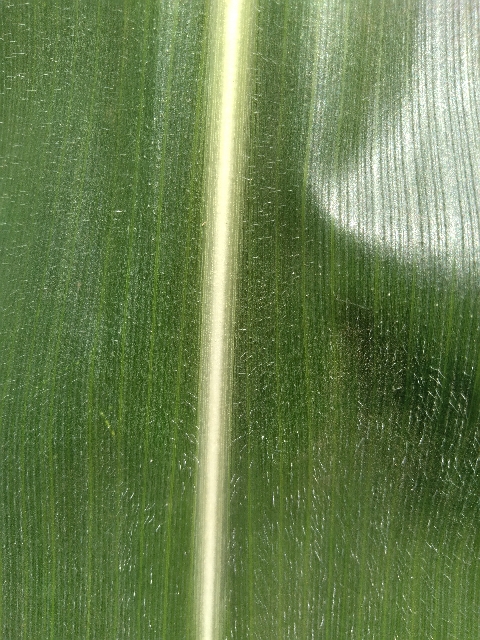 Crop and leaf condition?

maize, healthy
